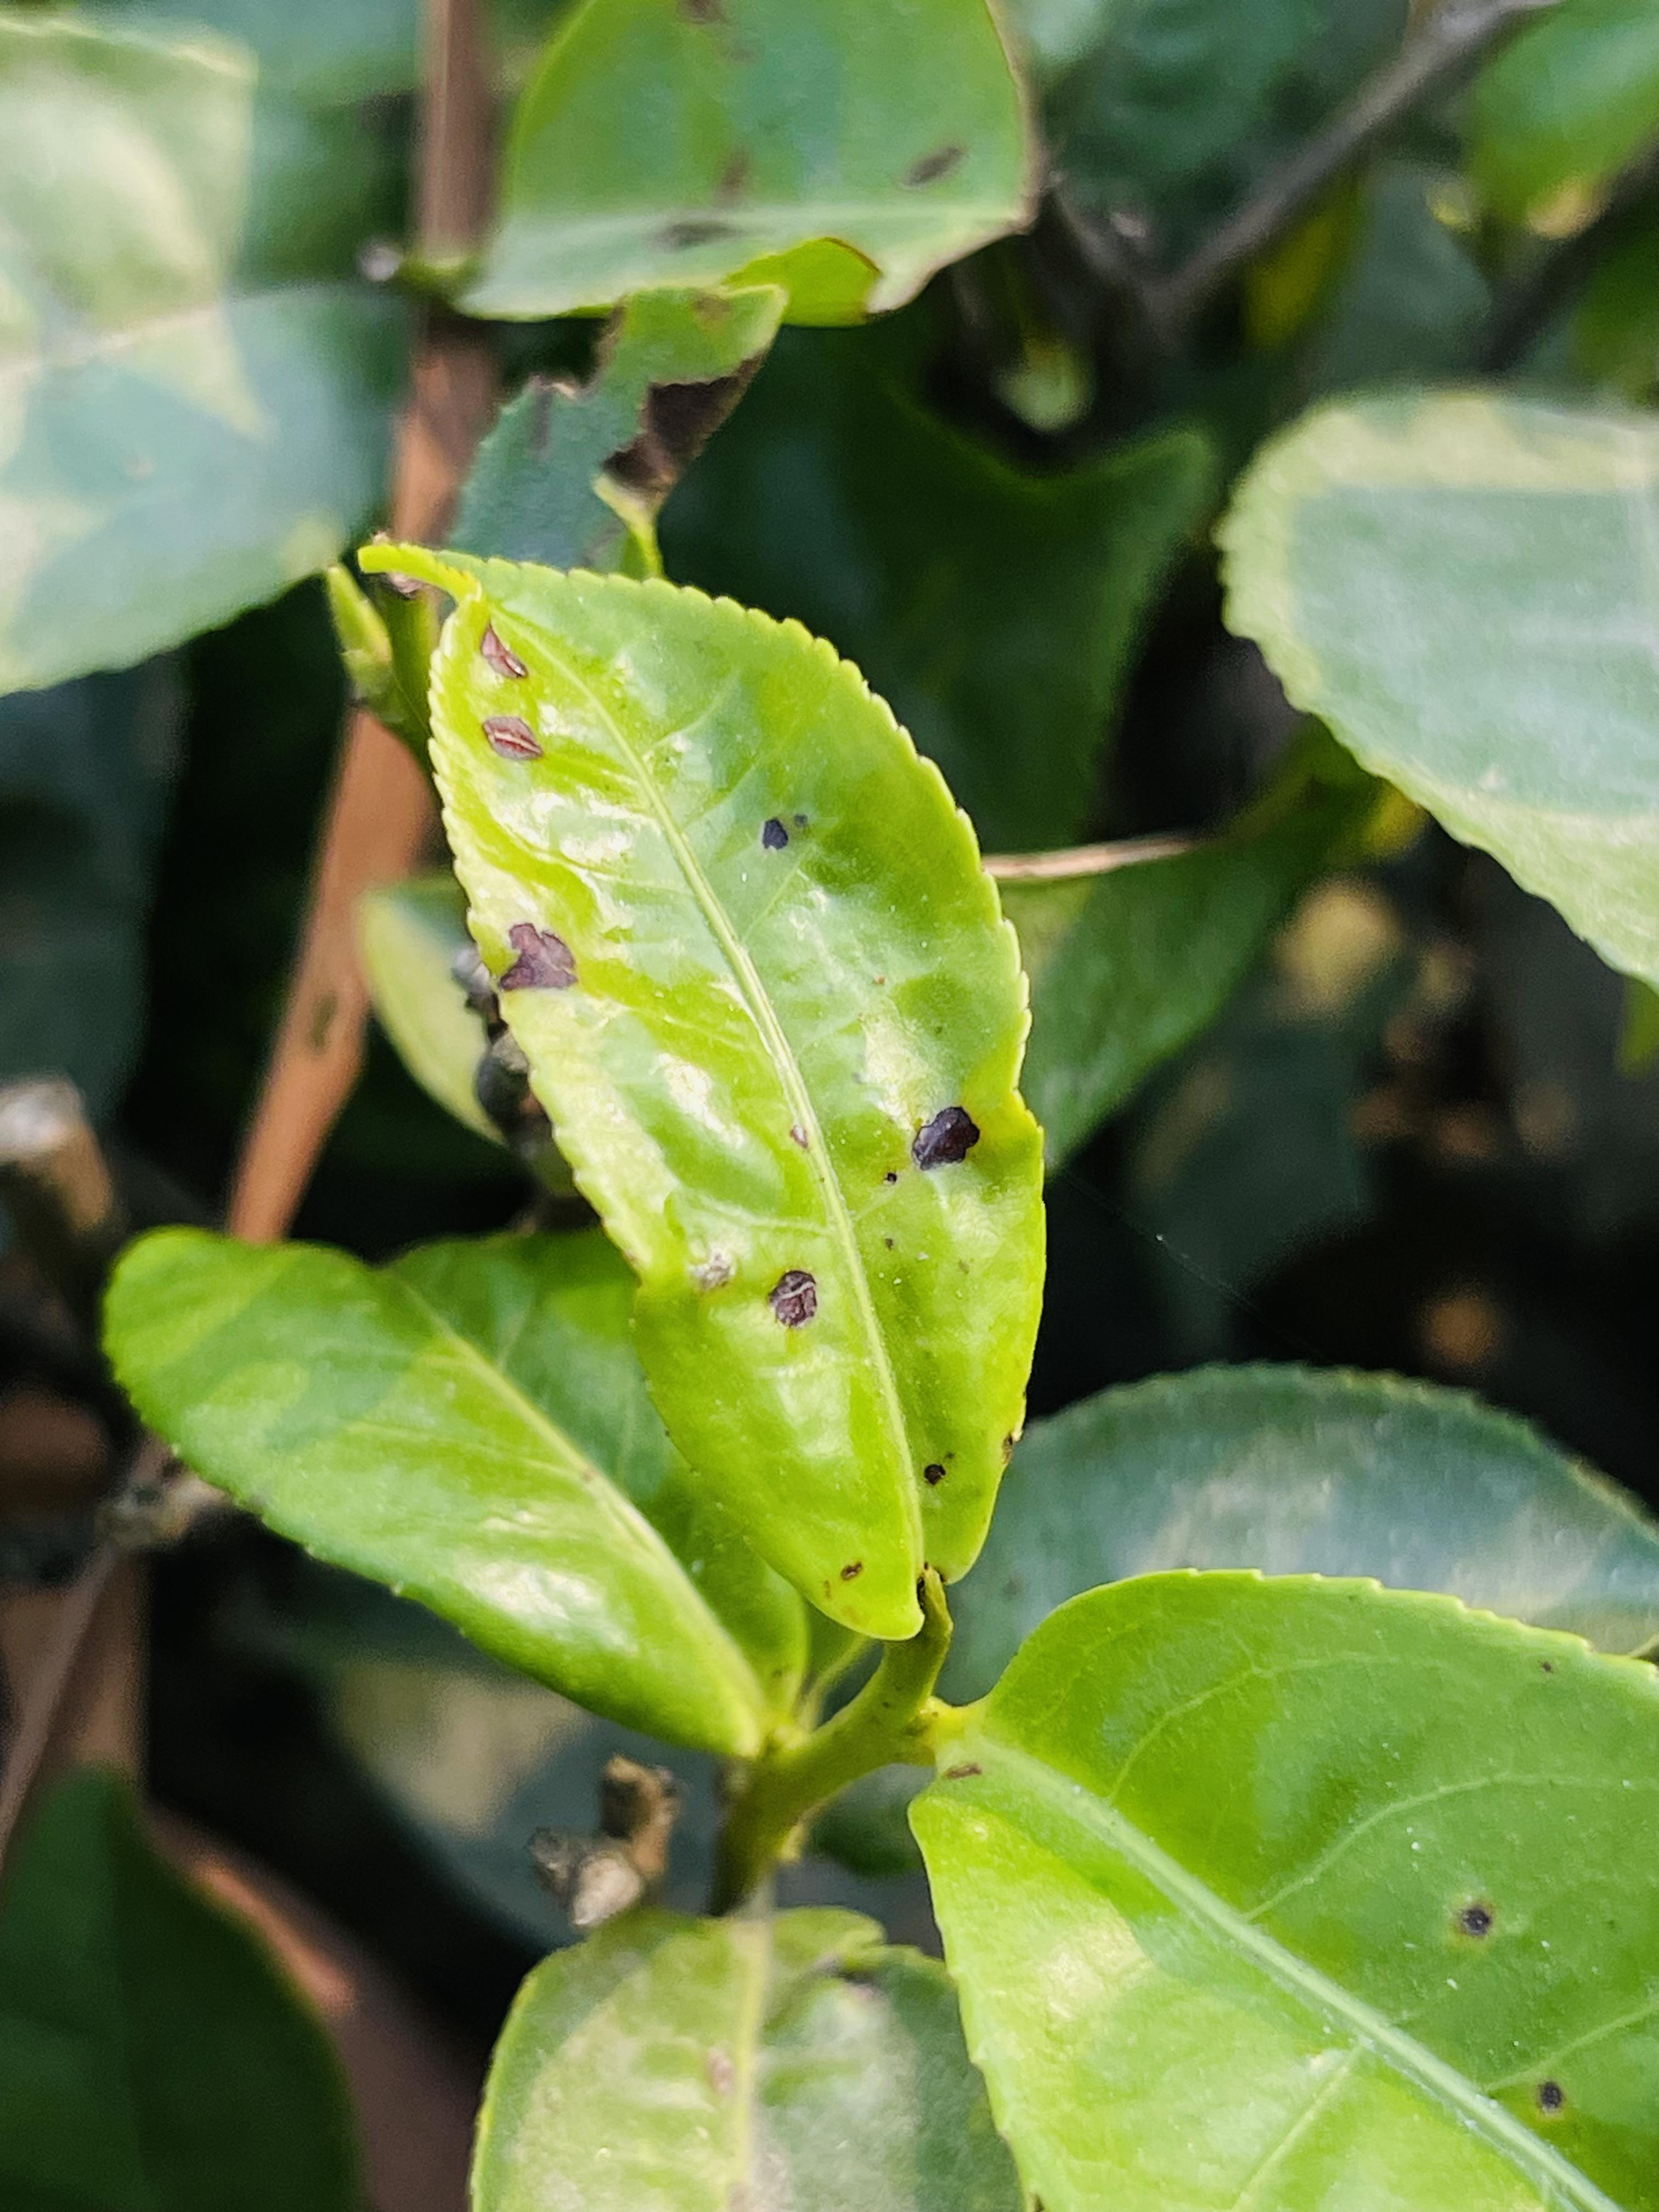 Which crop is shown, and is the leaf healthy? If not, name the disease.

tea, helopeltis
